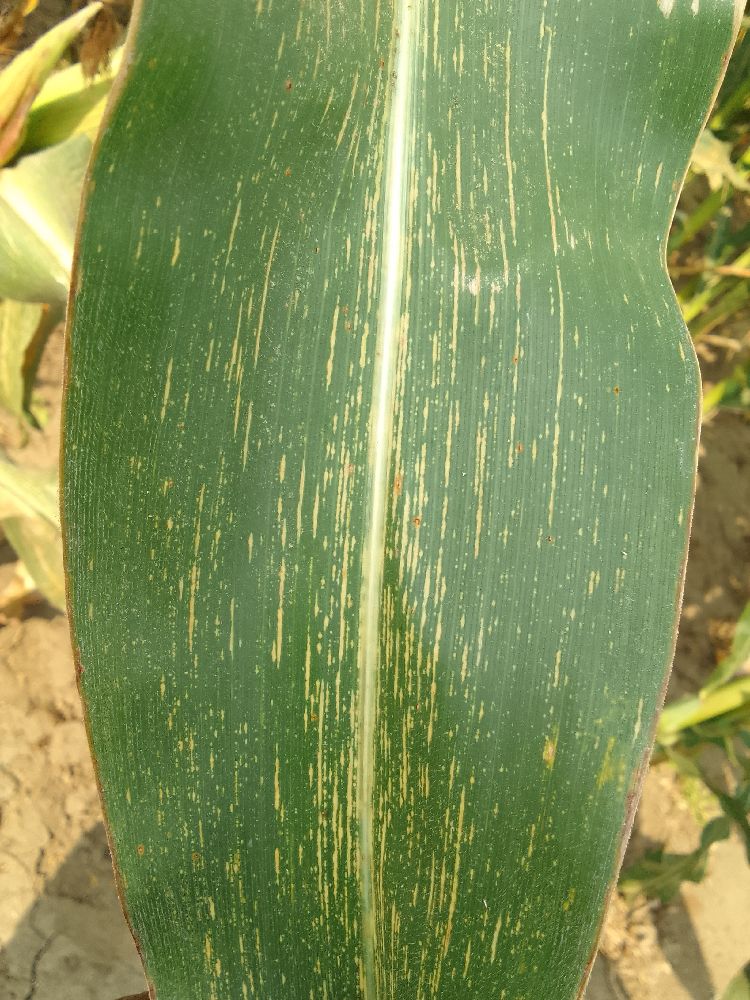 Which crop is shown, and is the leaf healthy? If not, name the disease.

maize, maize streak virus
